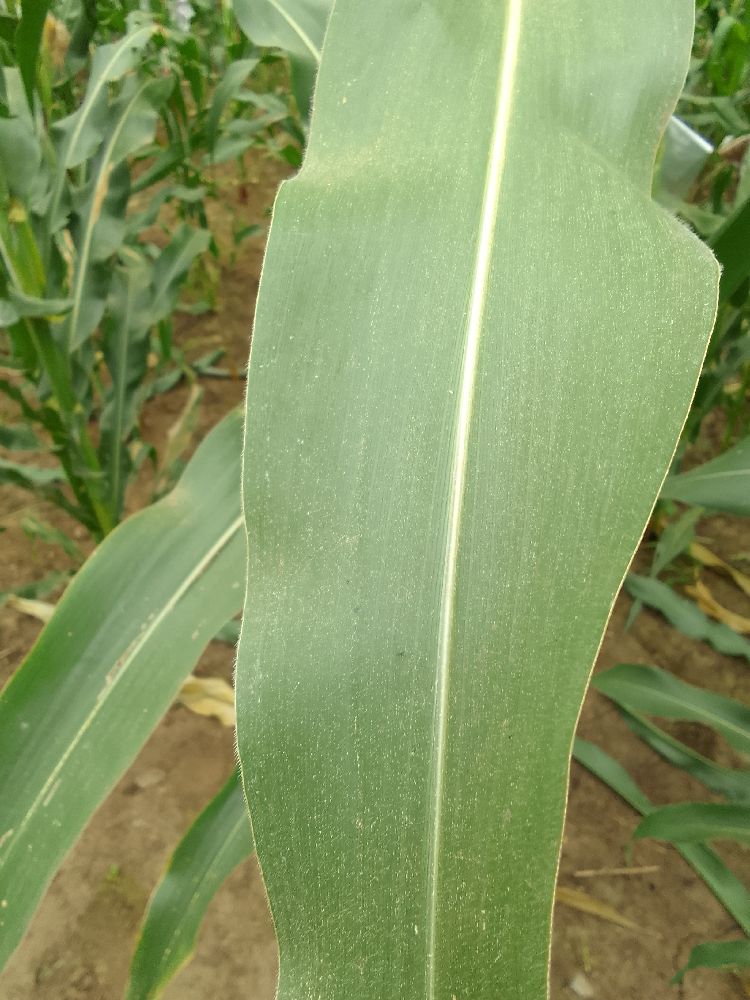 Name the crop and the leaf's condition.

maize, healthy
